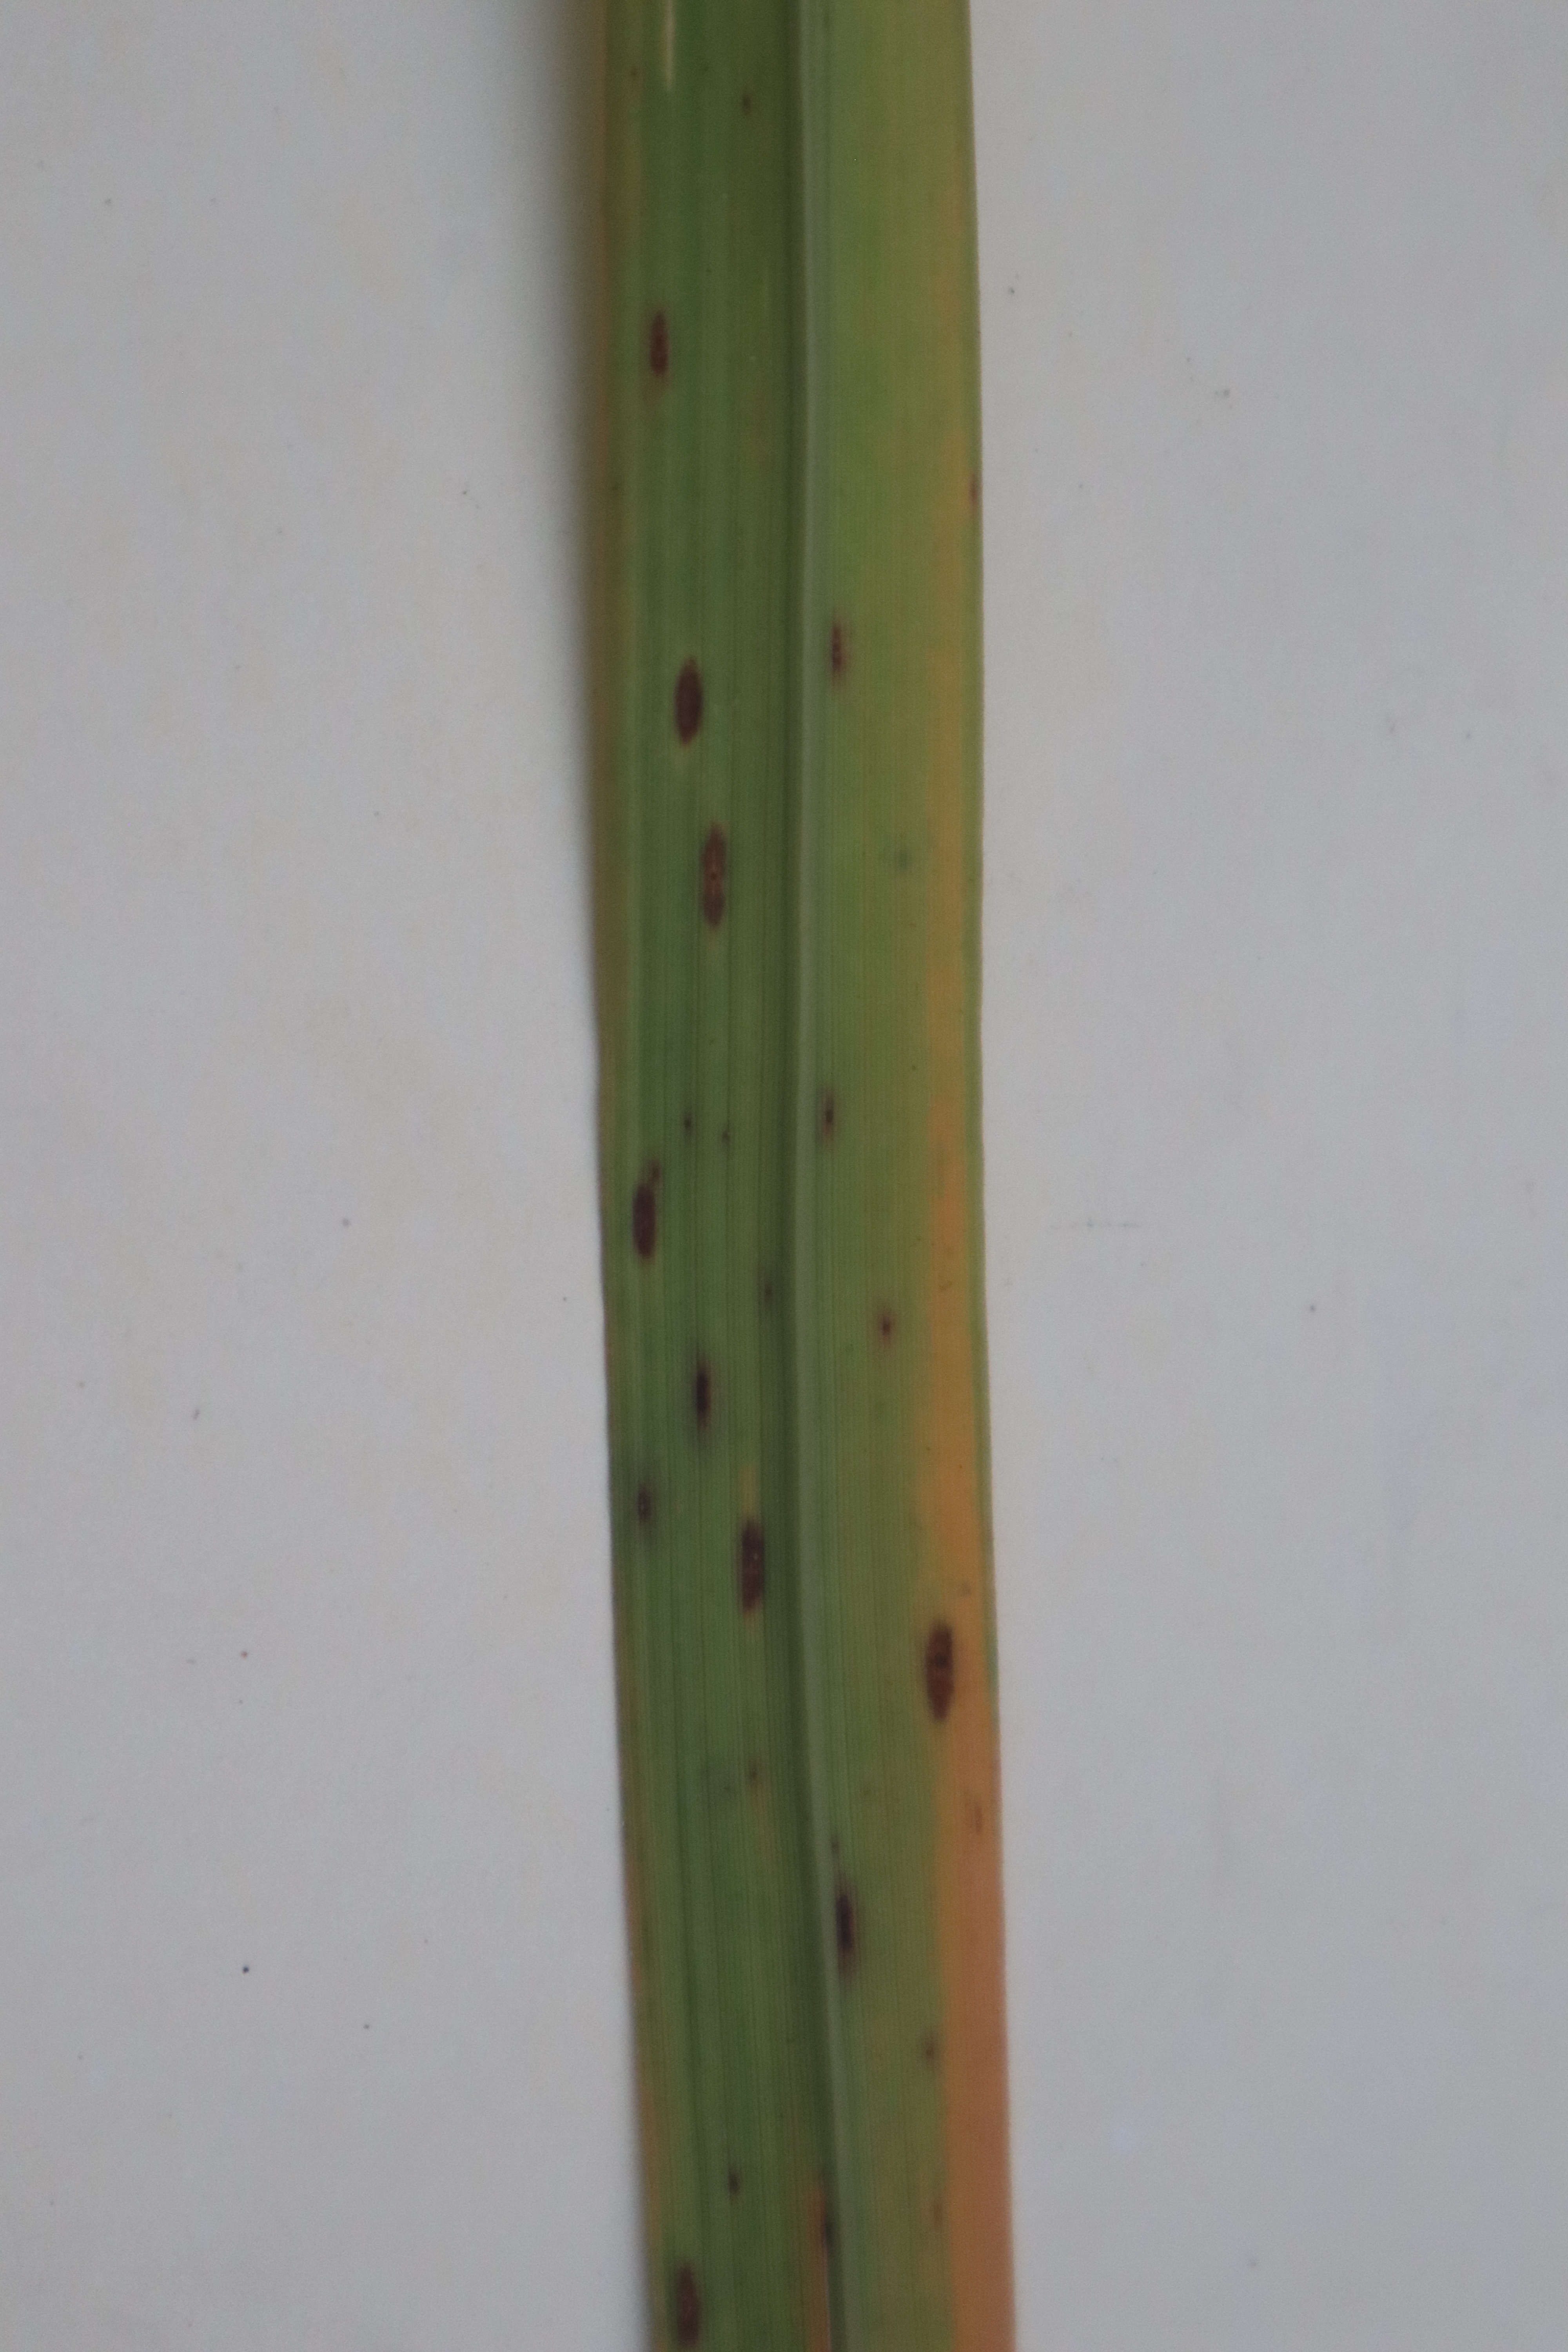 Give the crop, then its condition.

rice, brown spots
